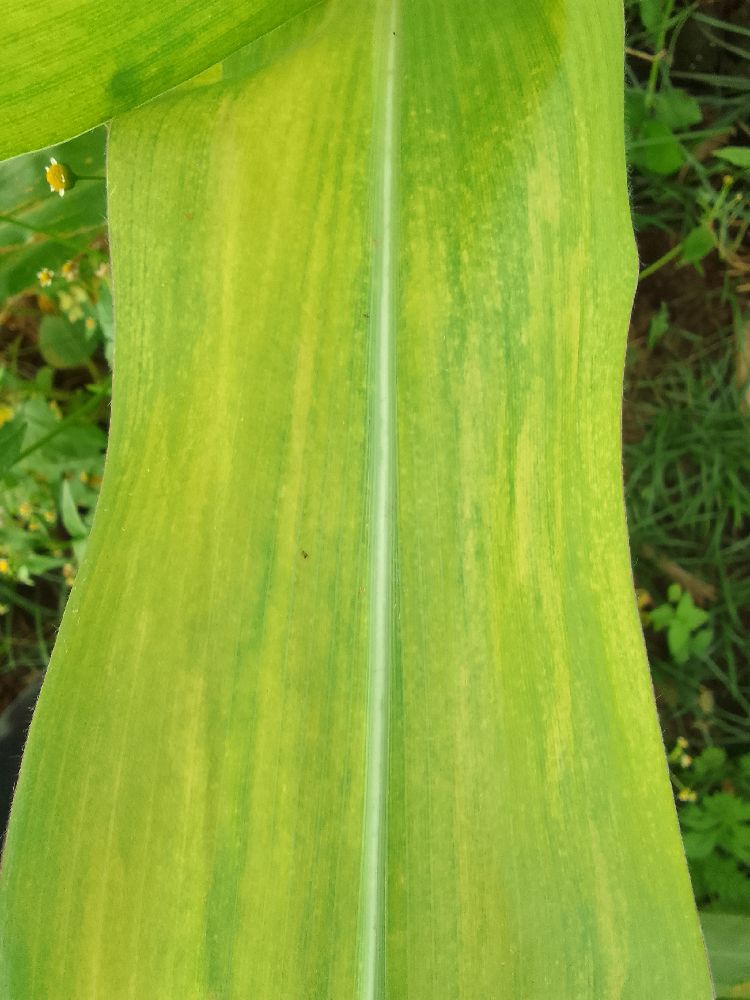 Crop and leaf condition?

maize, maize lethal necrosis
